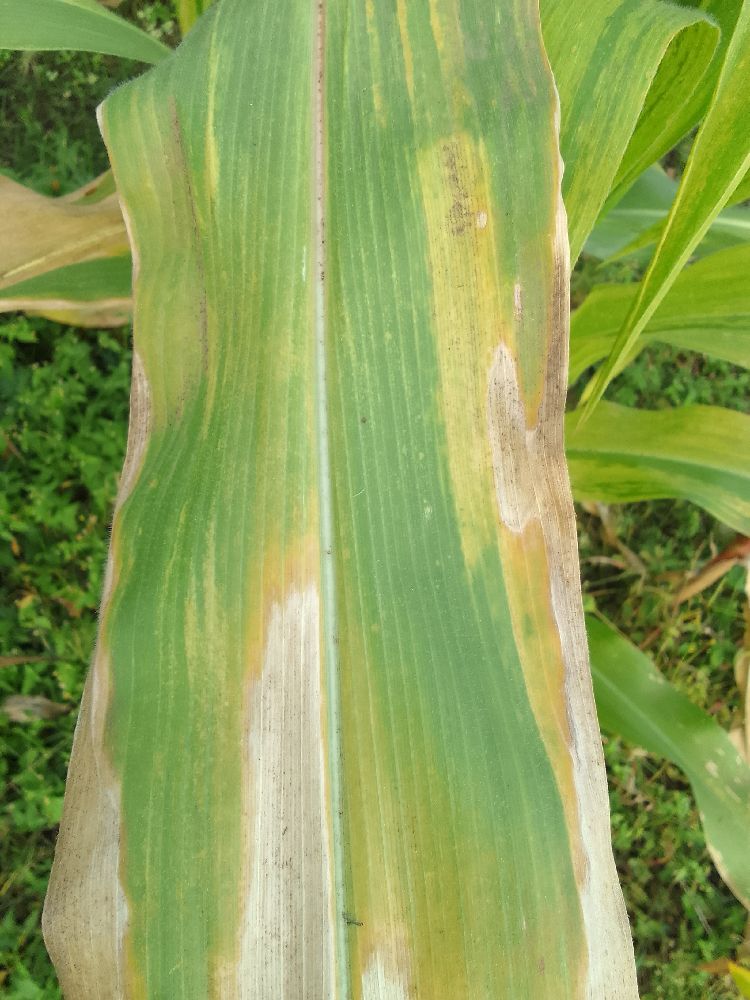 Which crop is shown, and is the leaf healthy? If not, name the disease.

maize, maize lethal necrosis
